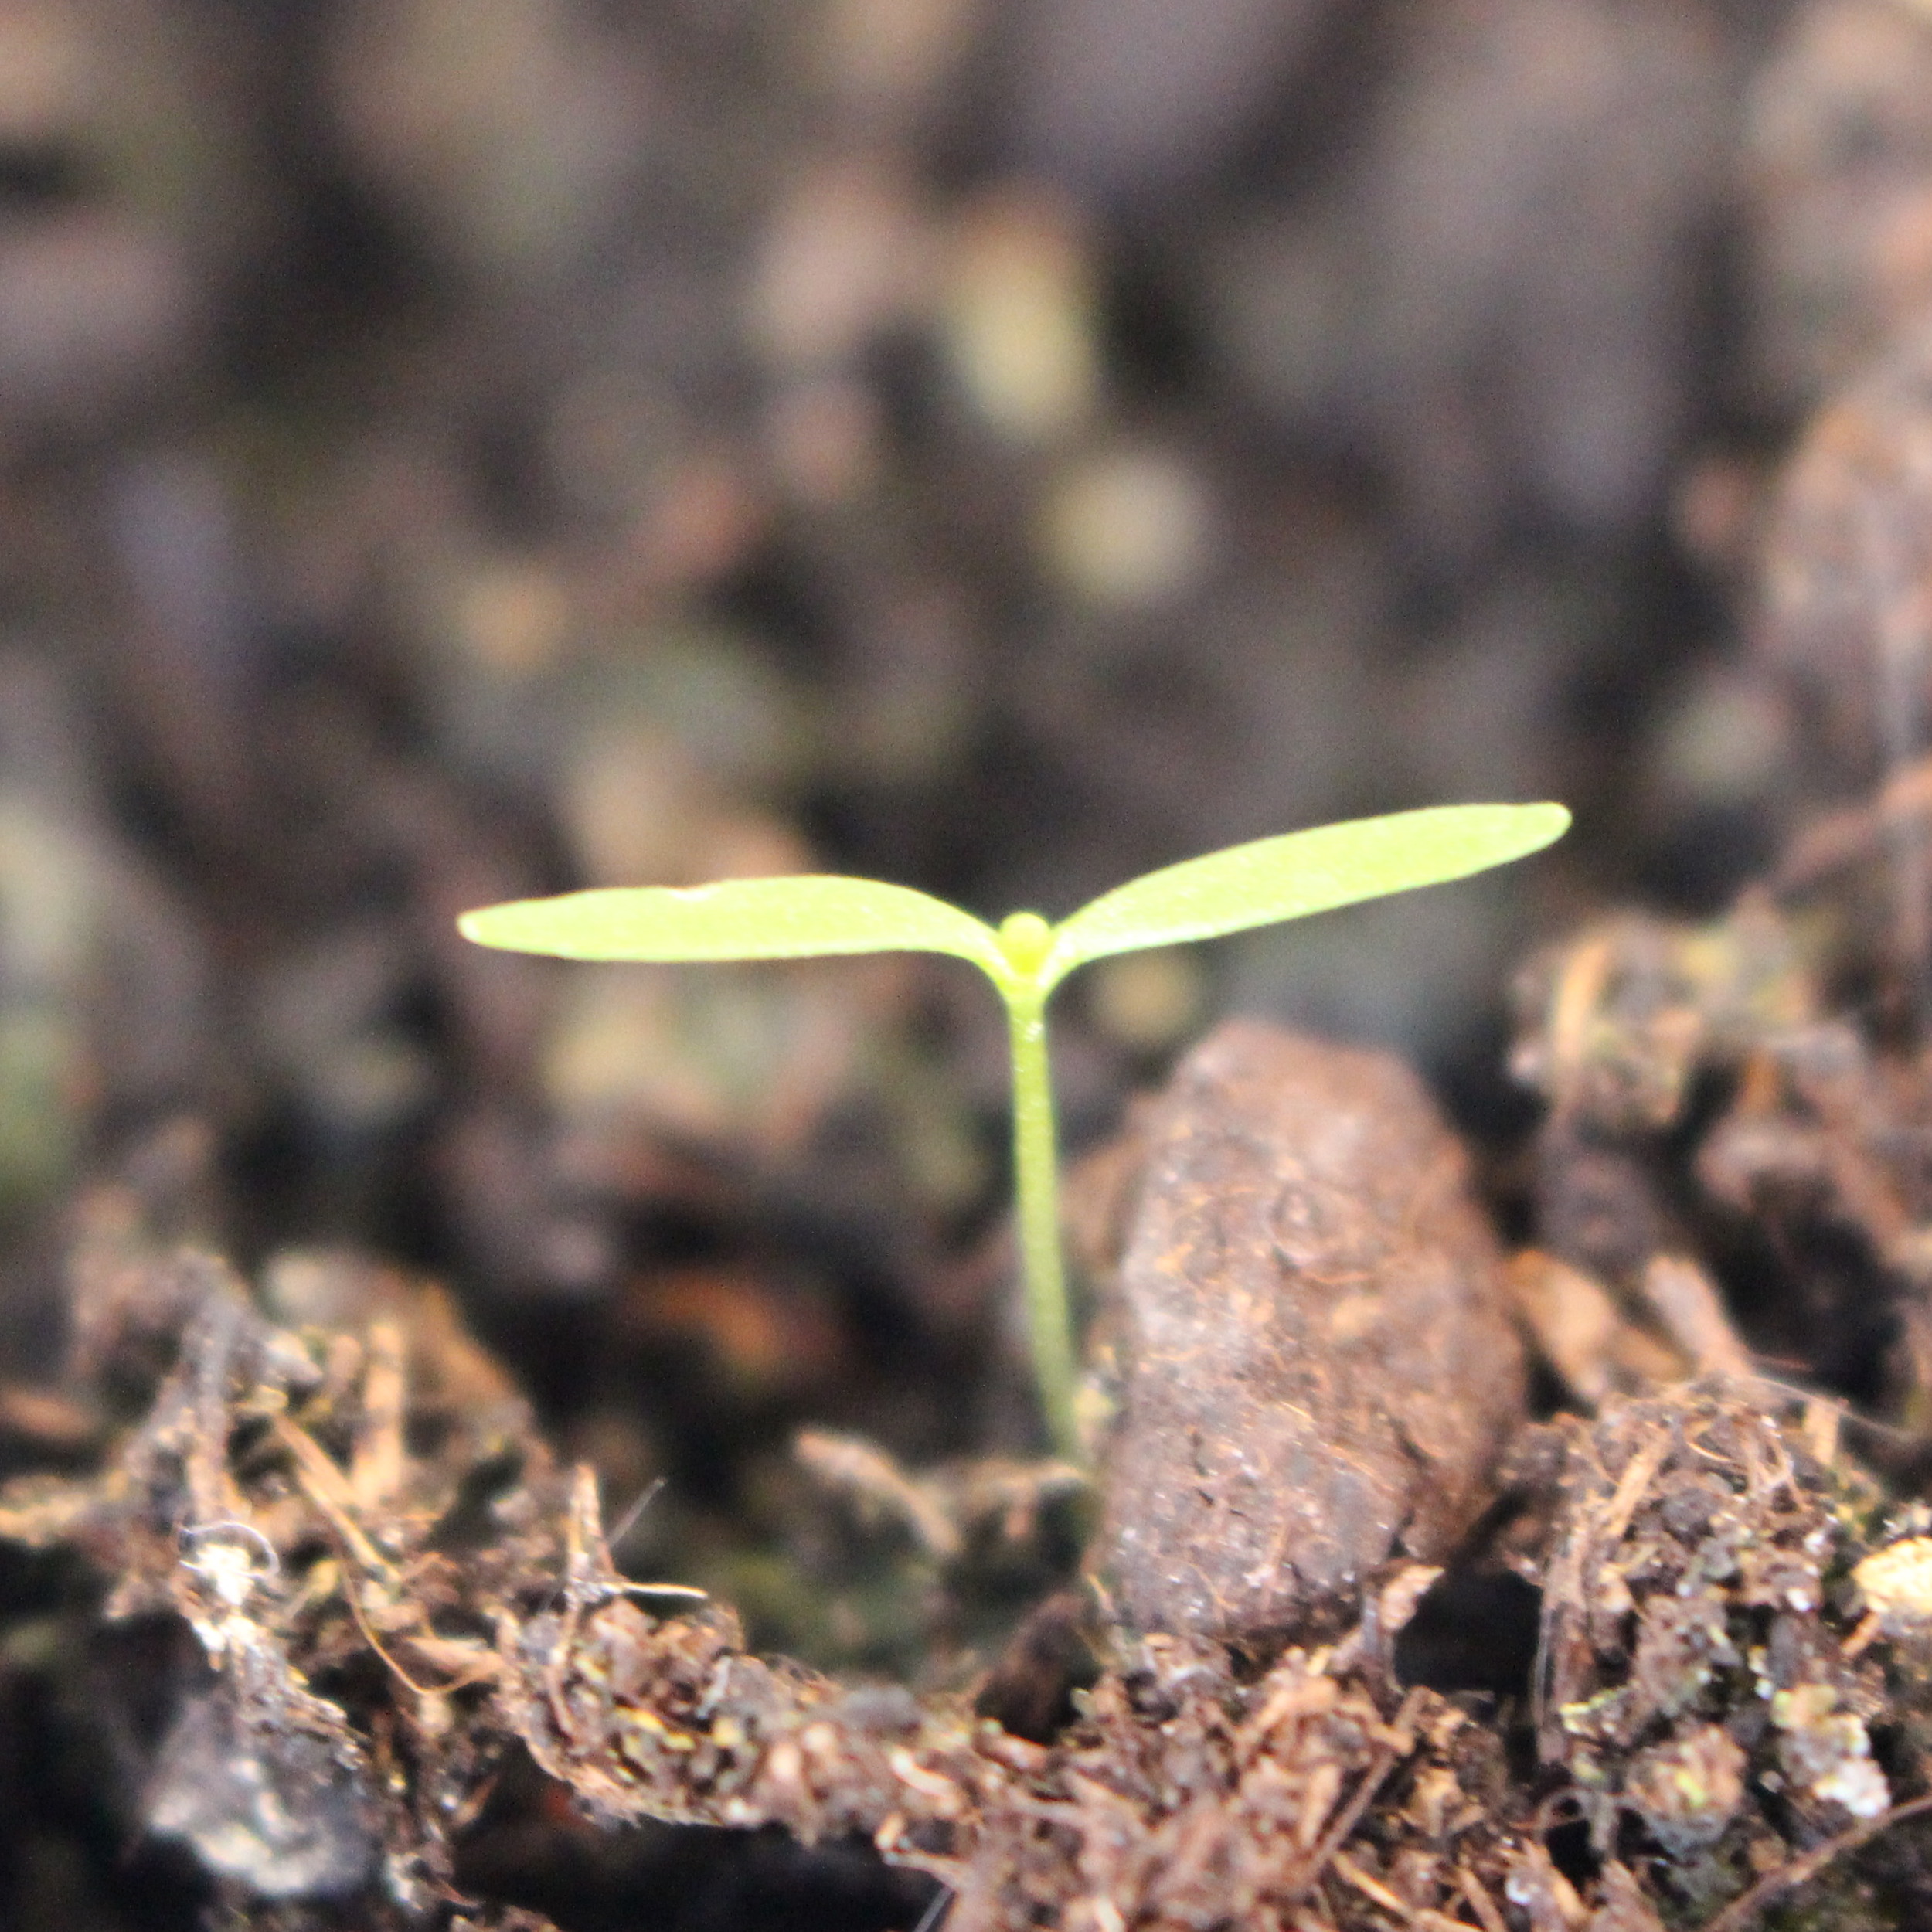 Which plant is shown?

Papaver rhoeas
